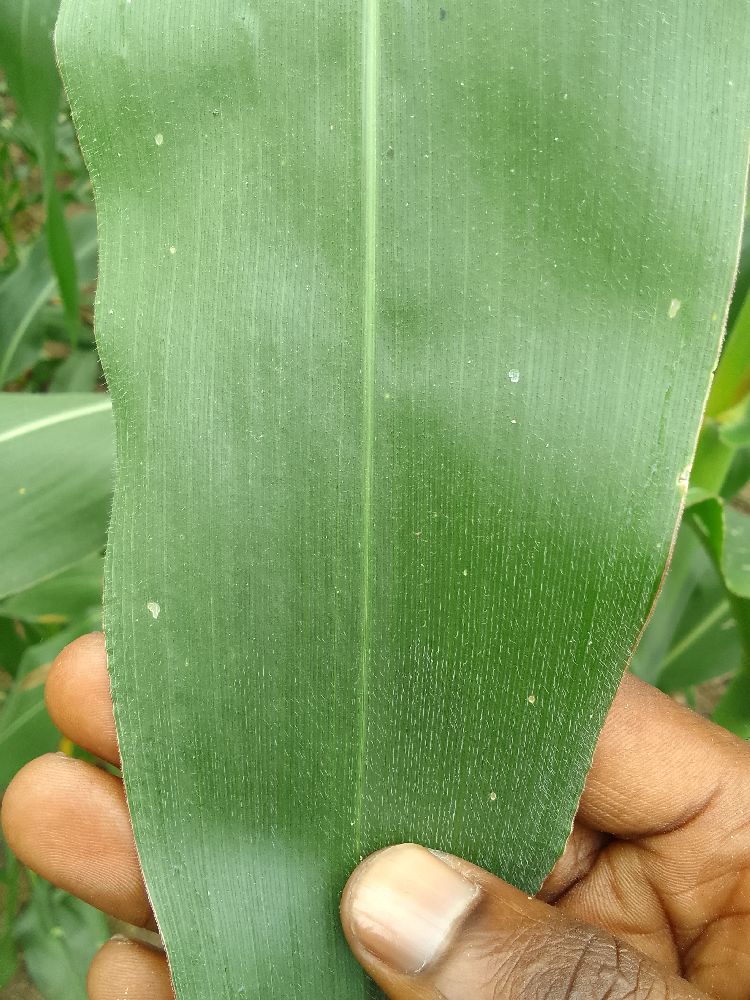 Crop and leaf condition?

maize, healthy
